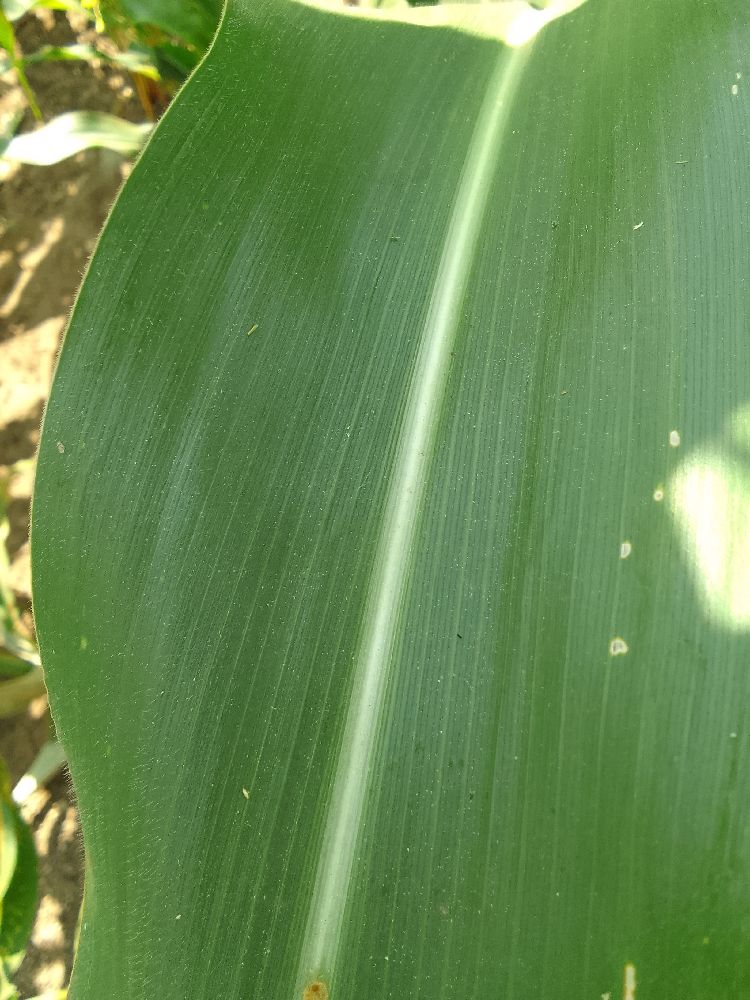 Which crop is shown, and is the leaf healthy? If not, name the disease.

maize, healthy
